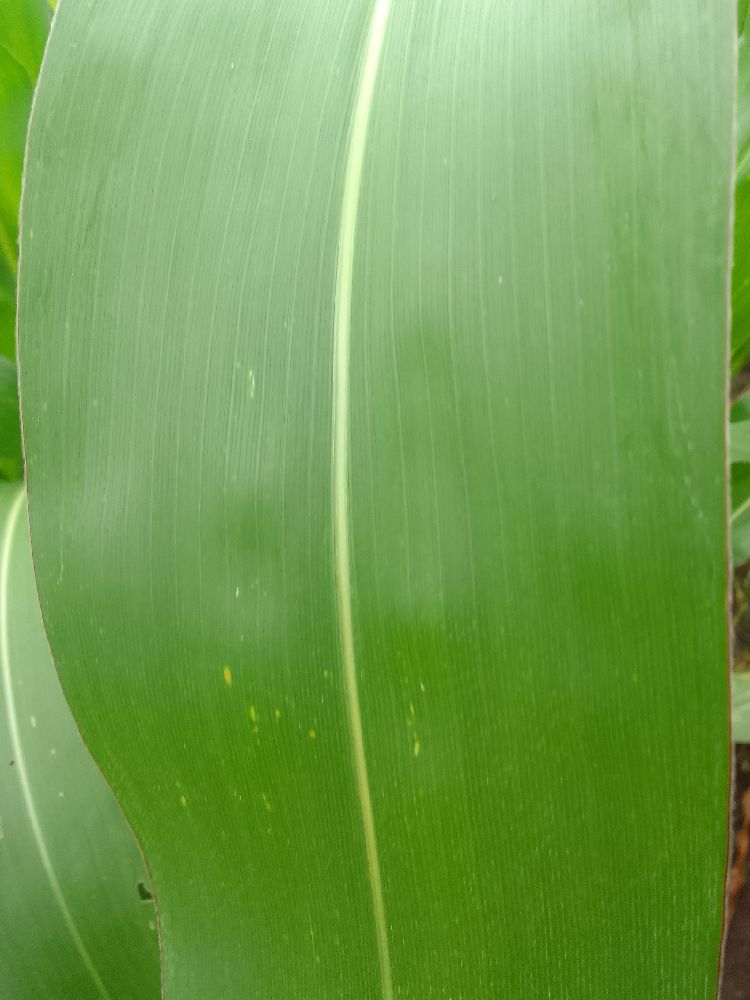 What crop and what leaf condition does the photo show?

maize, healthy
